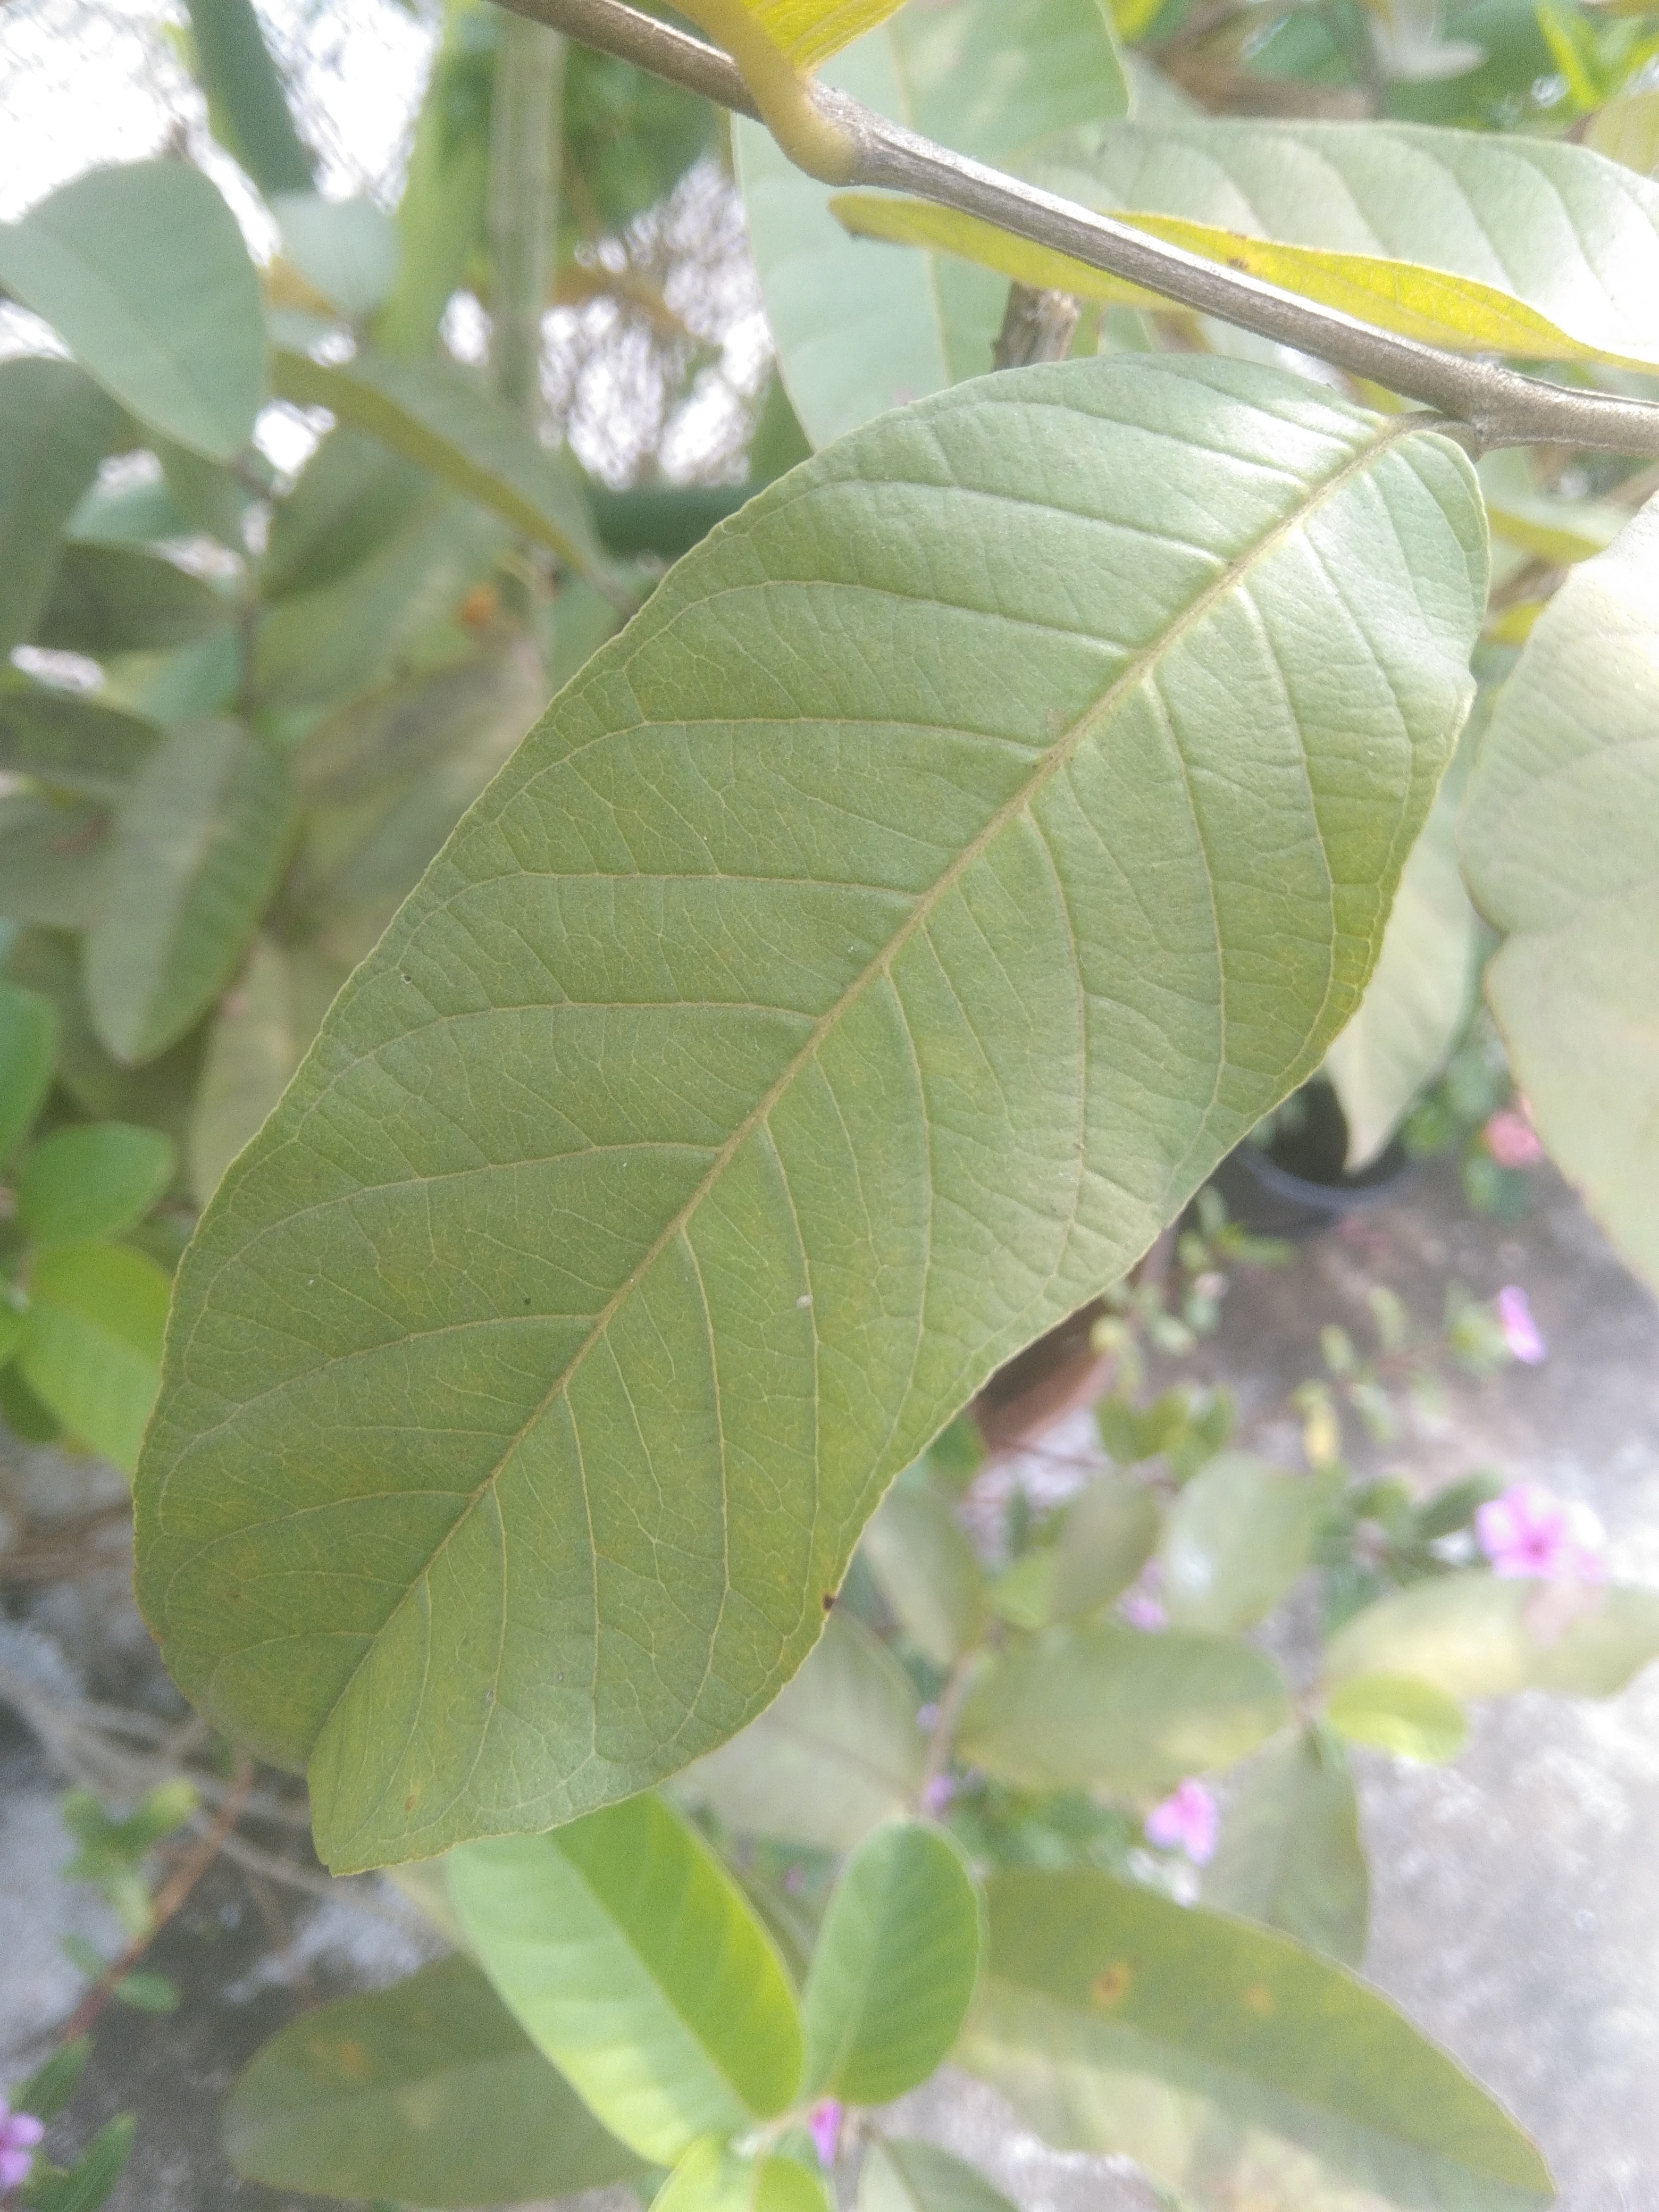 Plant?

guava
